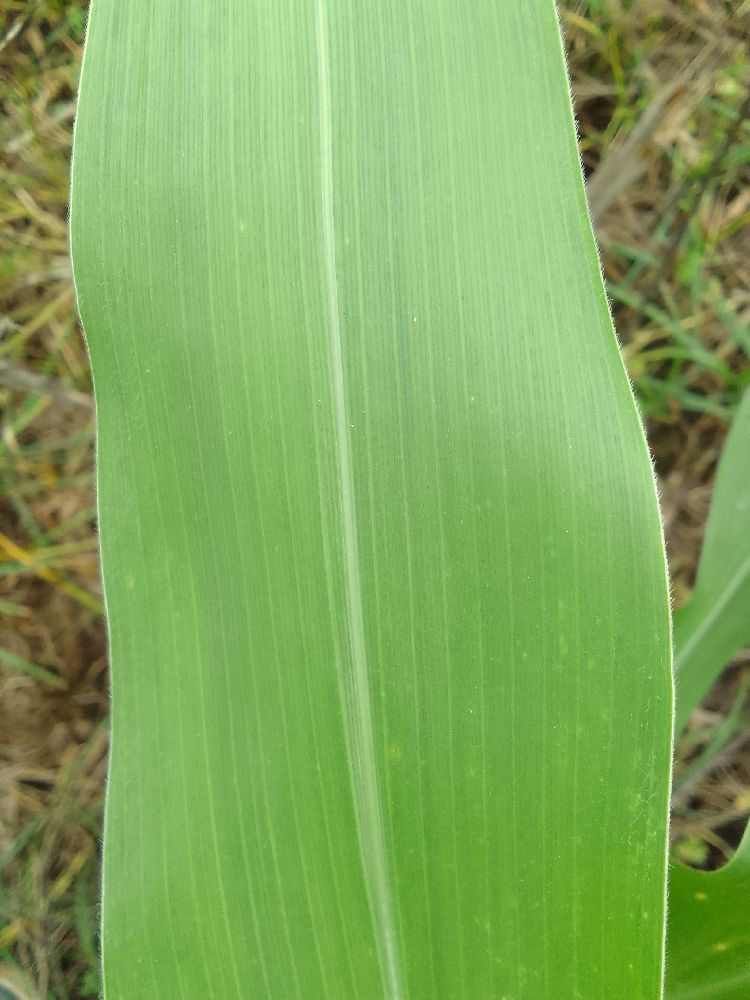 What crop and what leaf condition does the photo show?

maize, healthy
